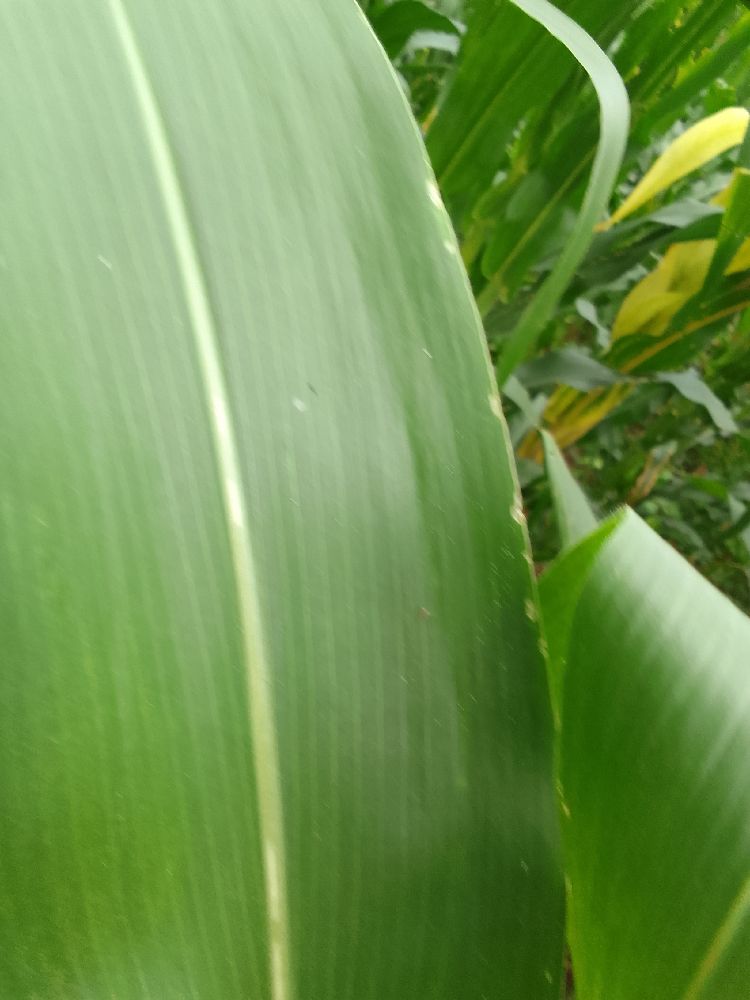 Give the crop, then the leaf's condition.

maize, healthy
